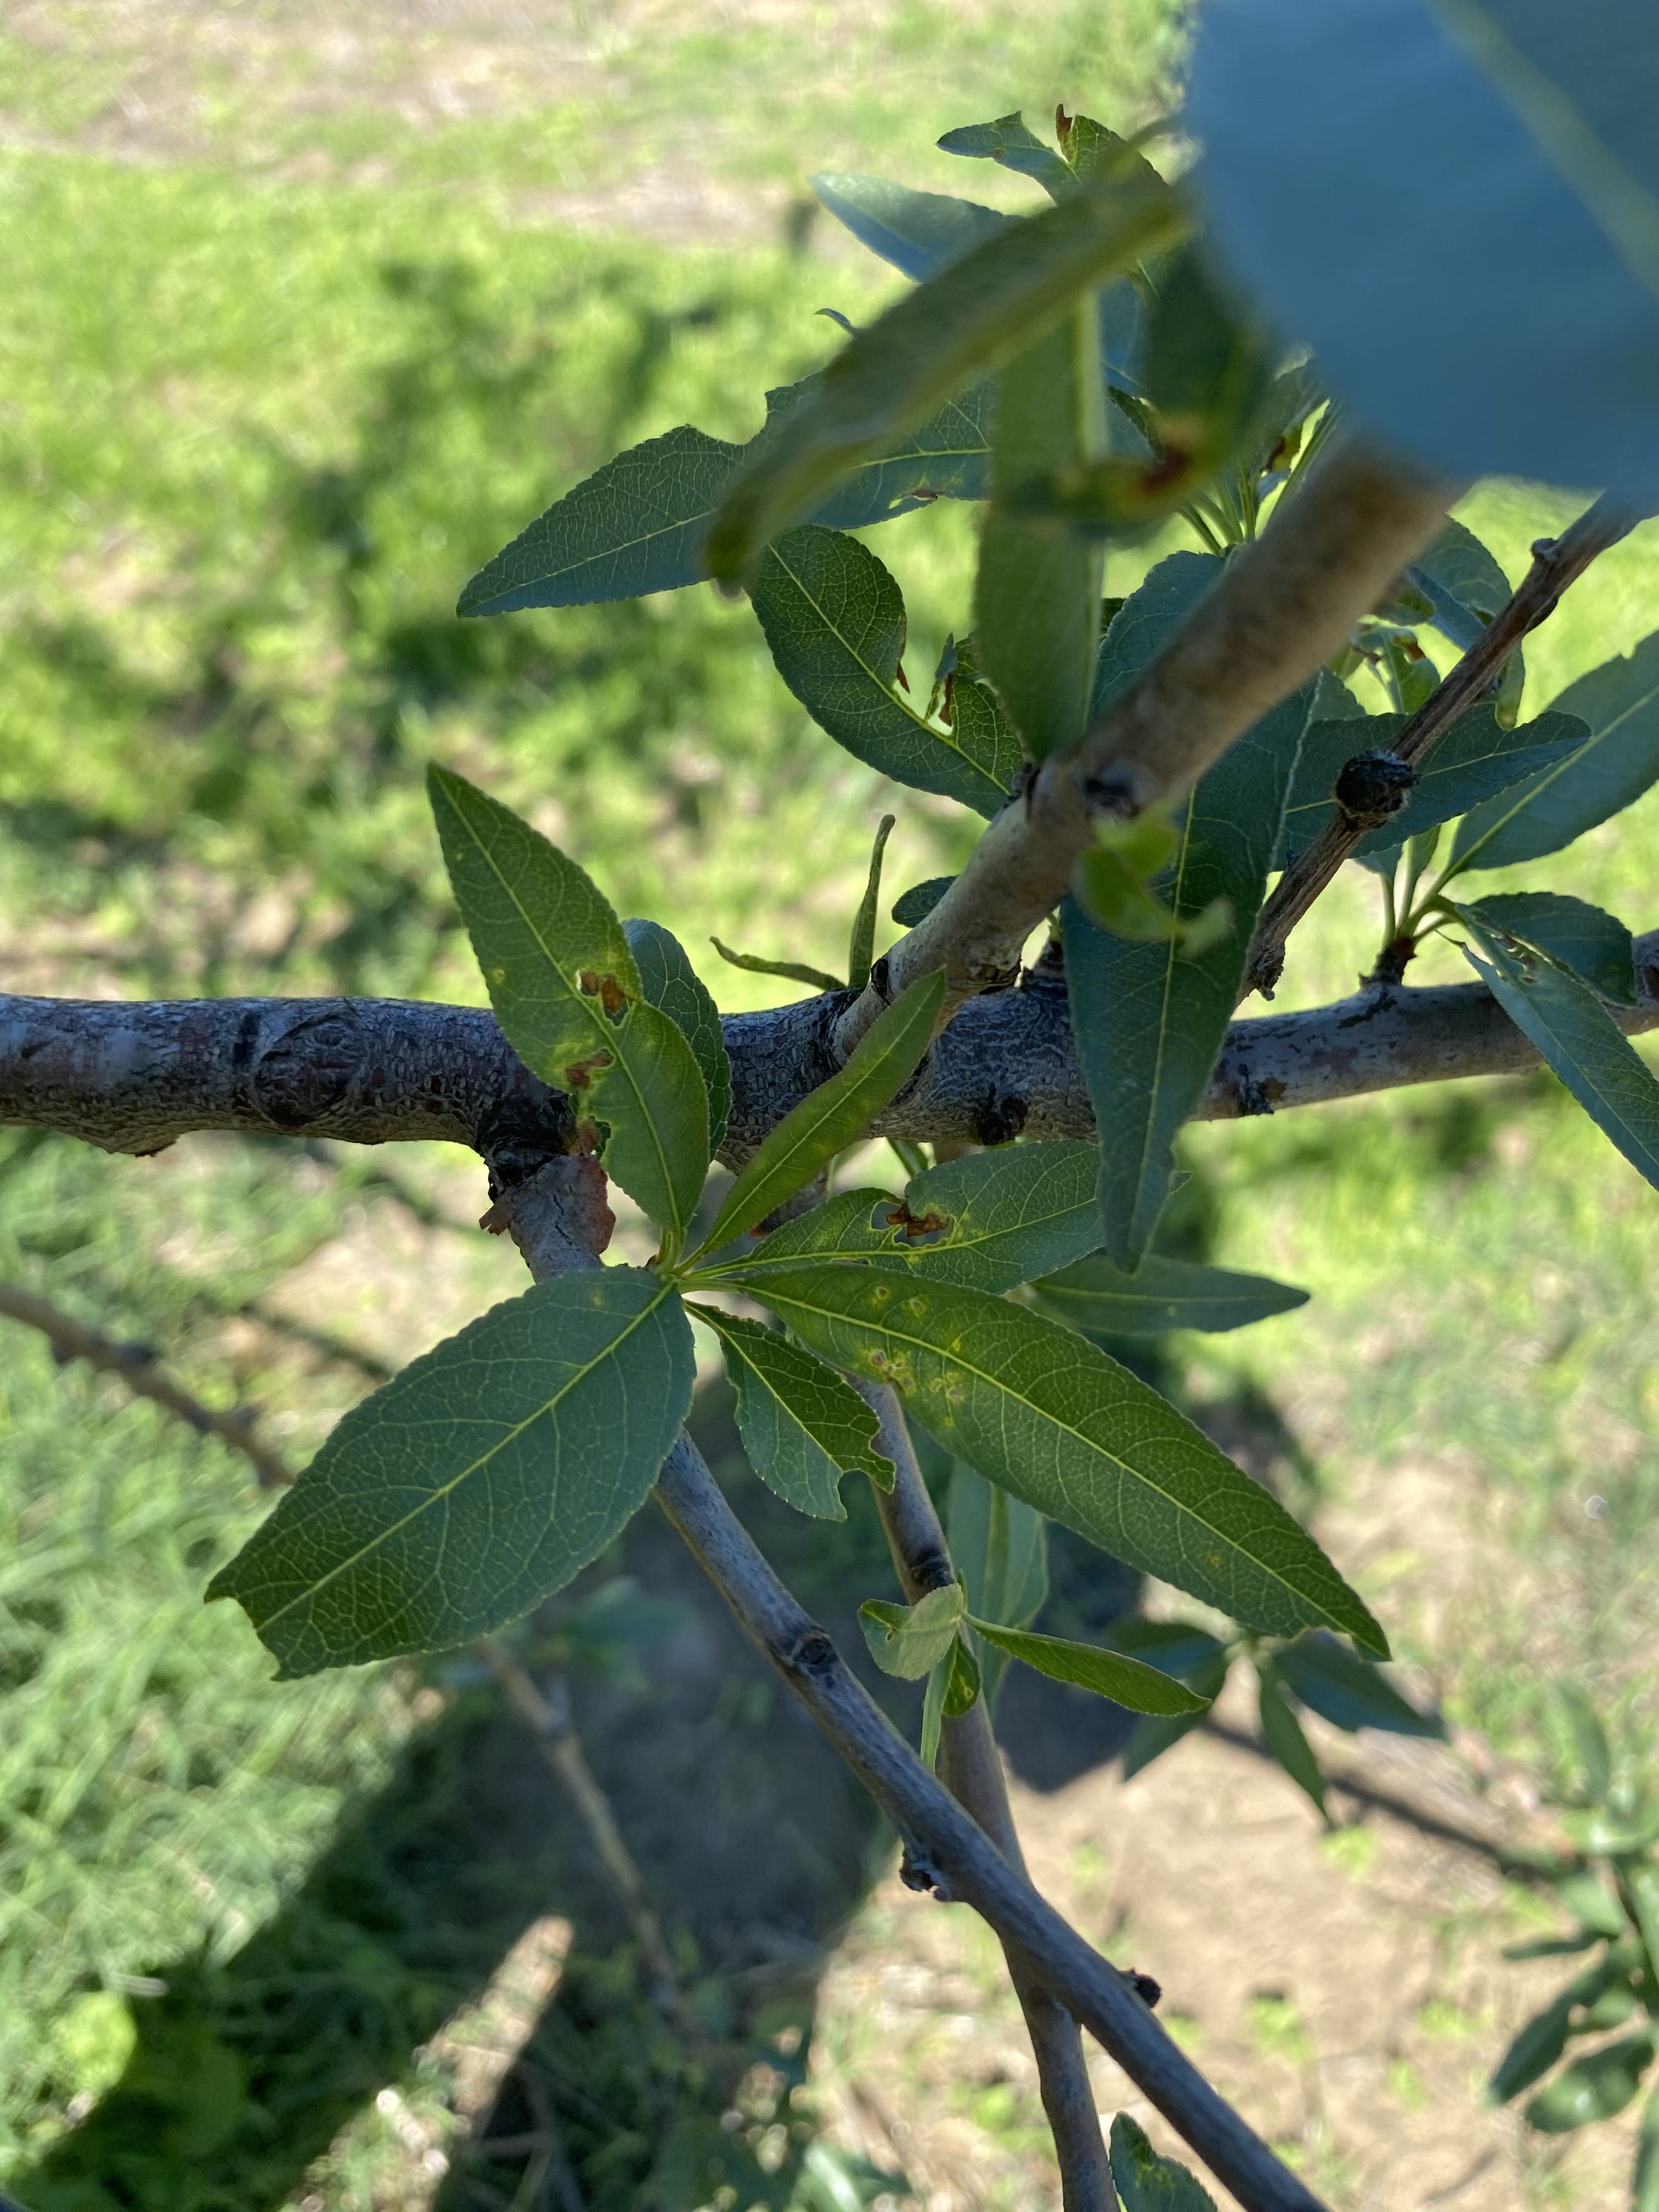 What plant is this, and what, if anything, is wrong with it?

almond, shot hole disease
